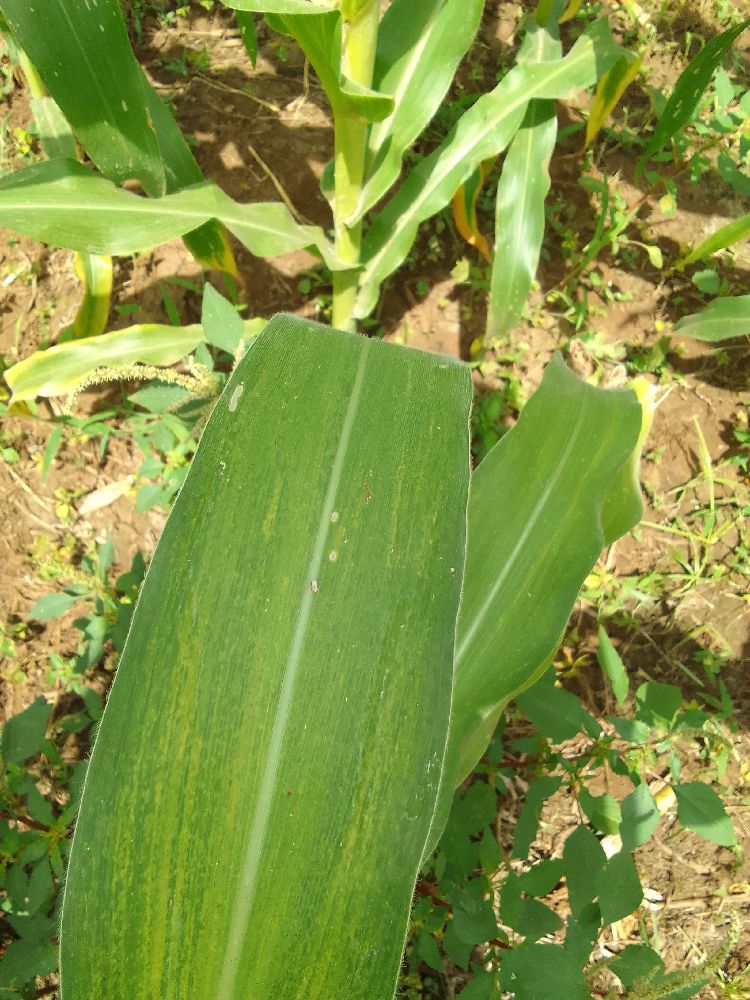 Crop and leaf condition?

maize, maize lethal necrosis
